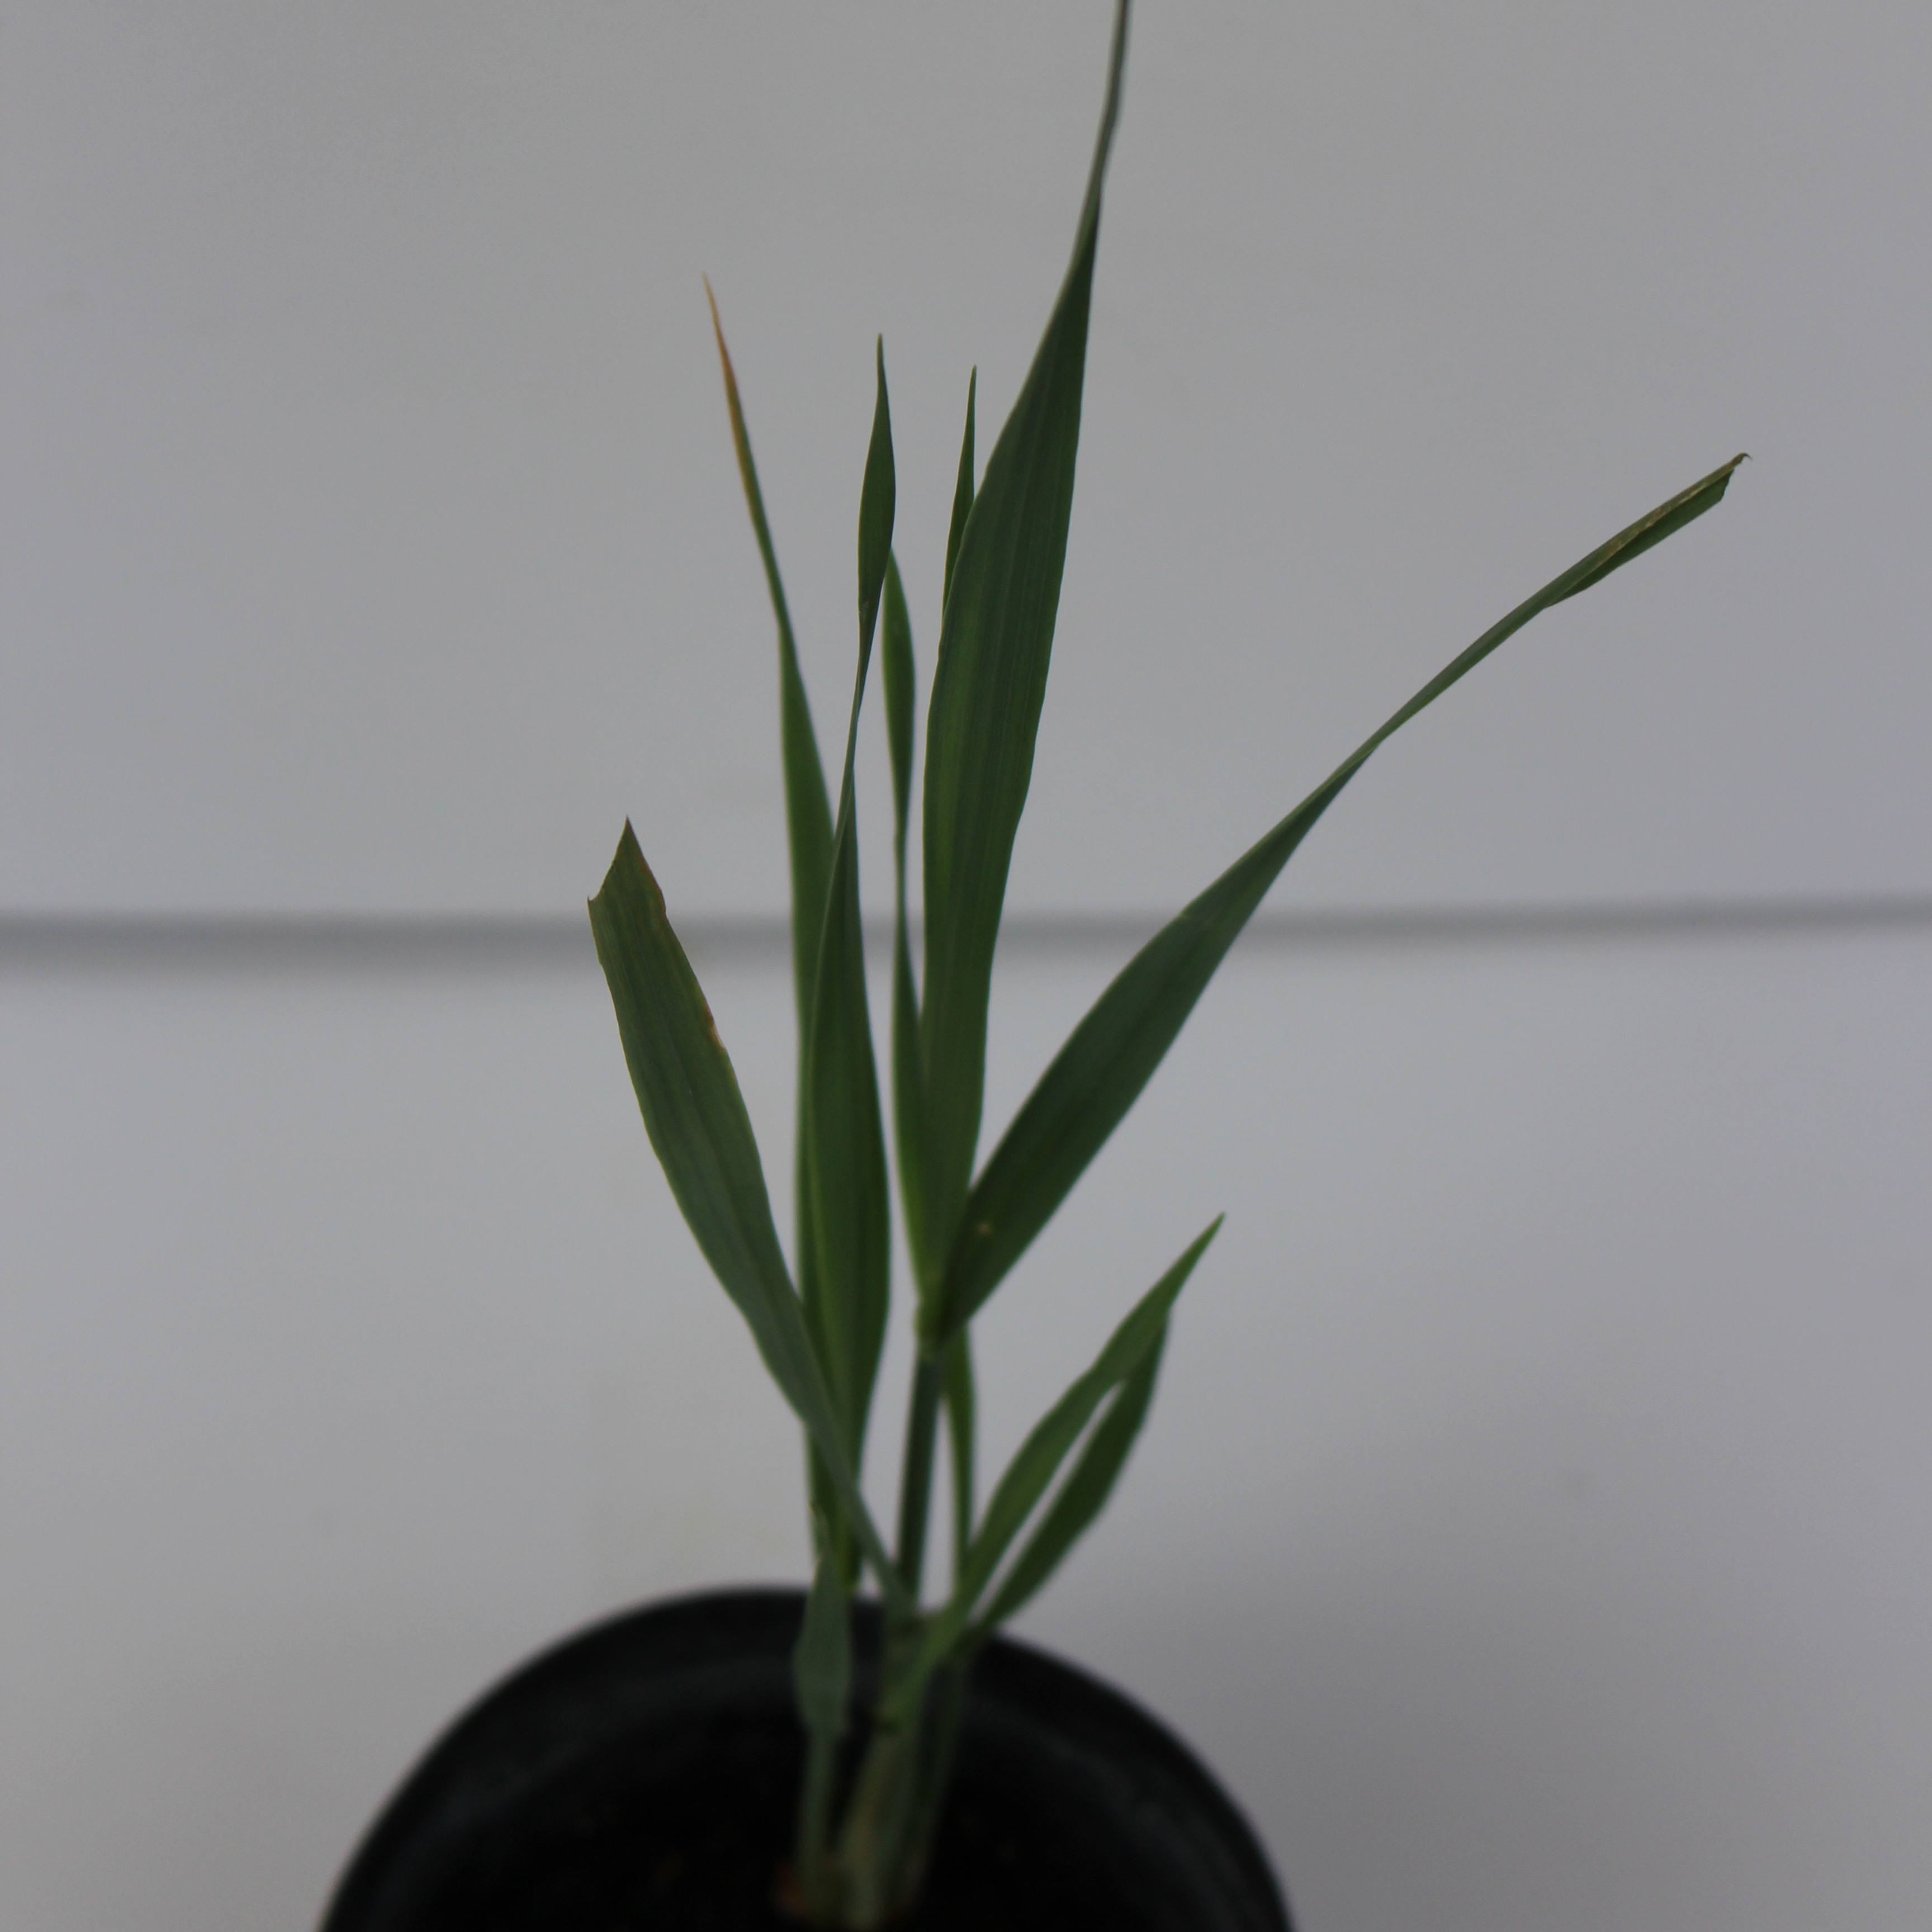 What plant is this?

Avena sterilis
